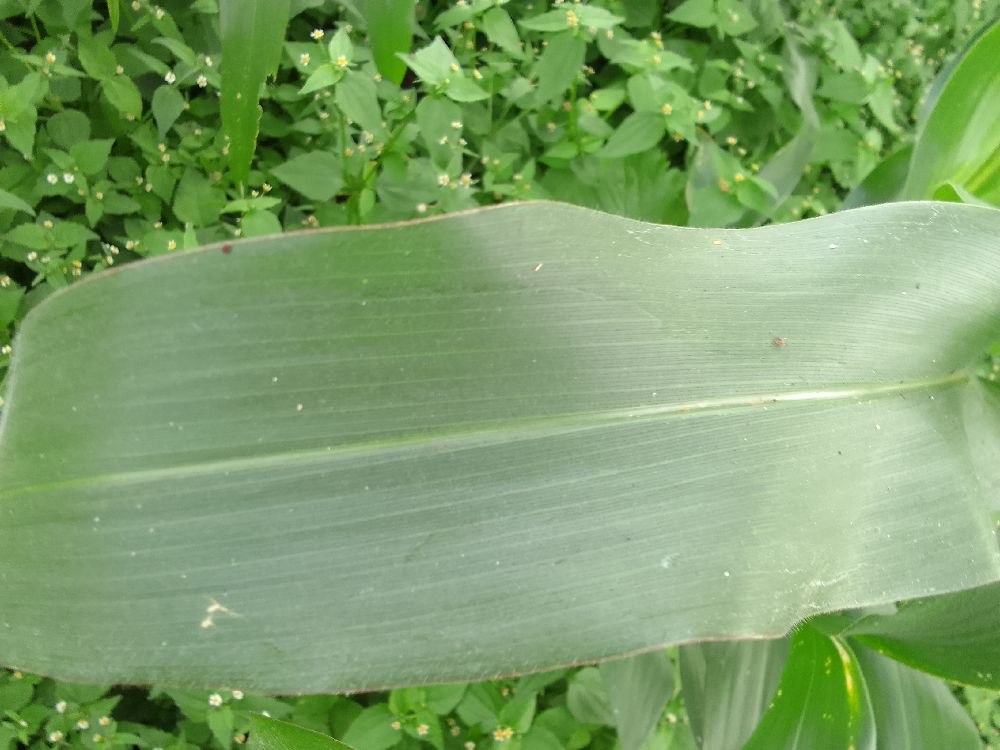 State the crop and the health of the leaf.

maize, healthy
